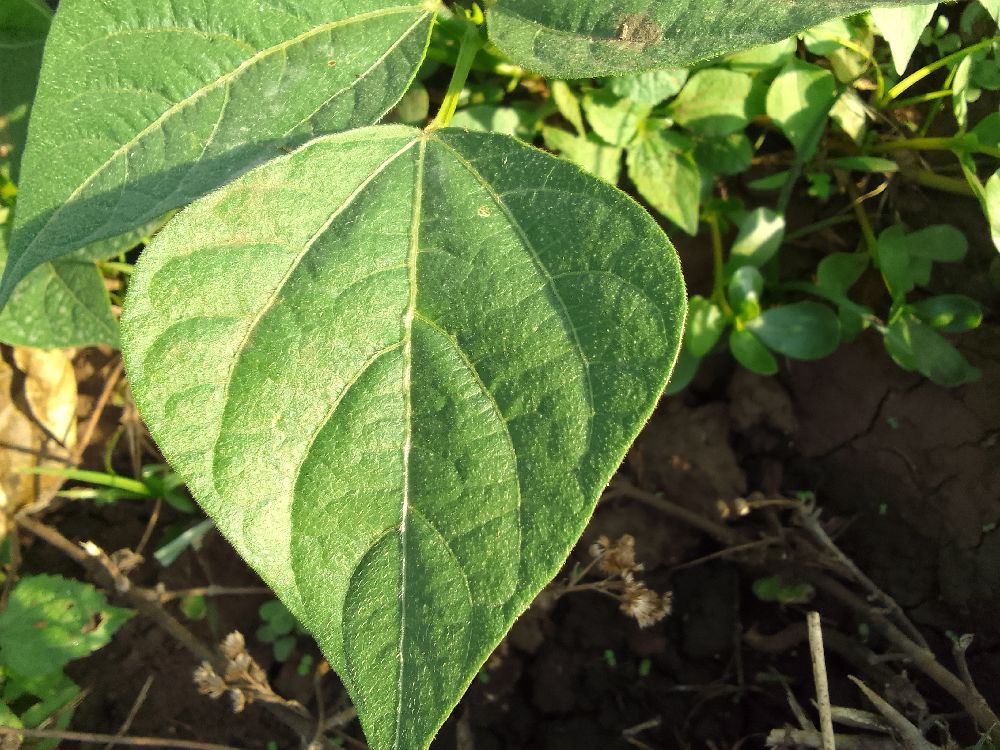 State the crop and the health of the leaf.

common bean, healthy
